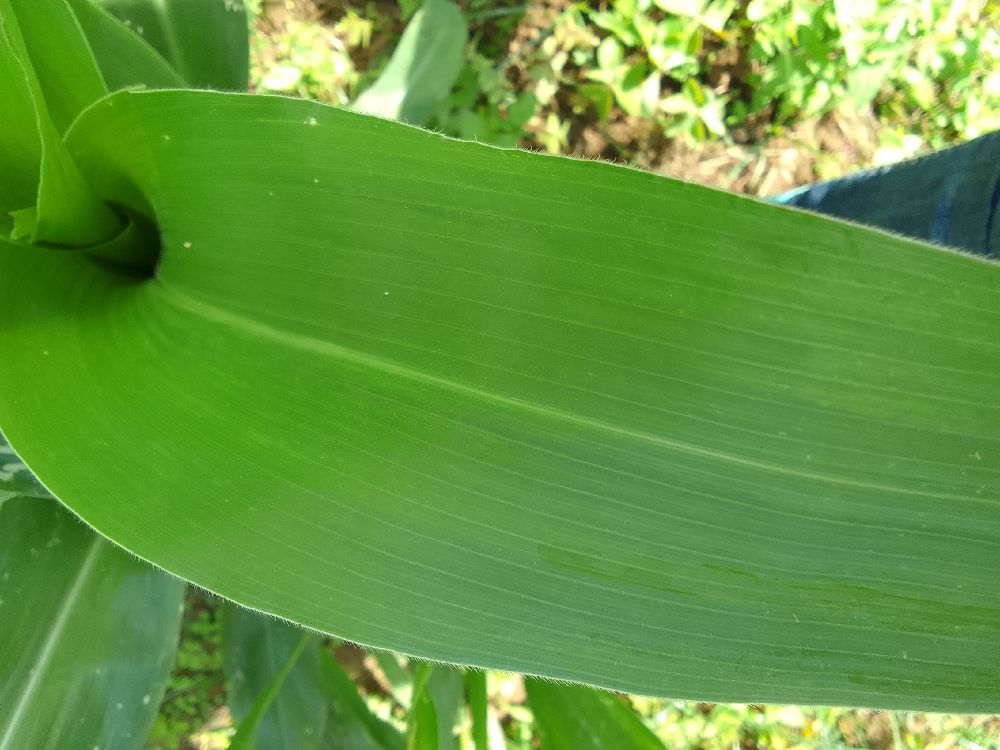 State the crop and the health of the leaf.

maize, healthy
